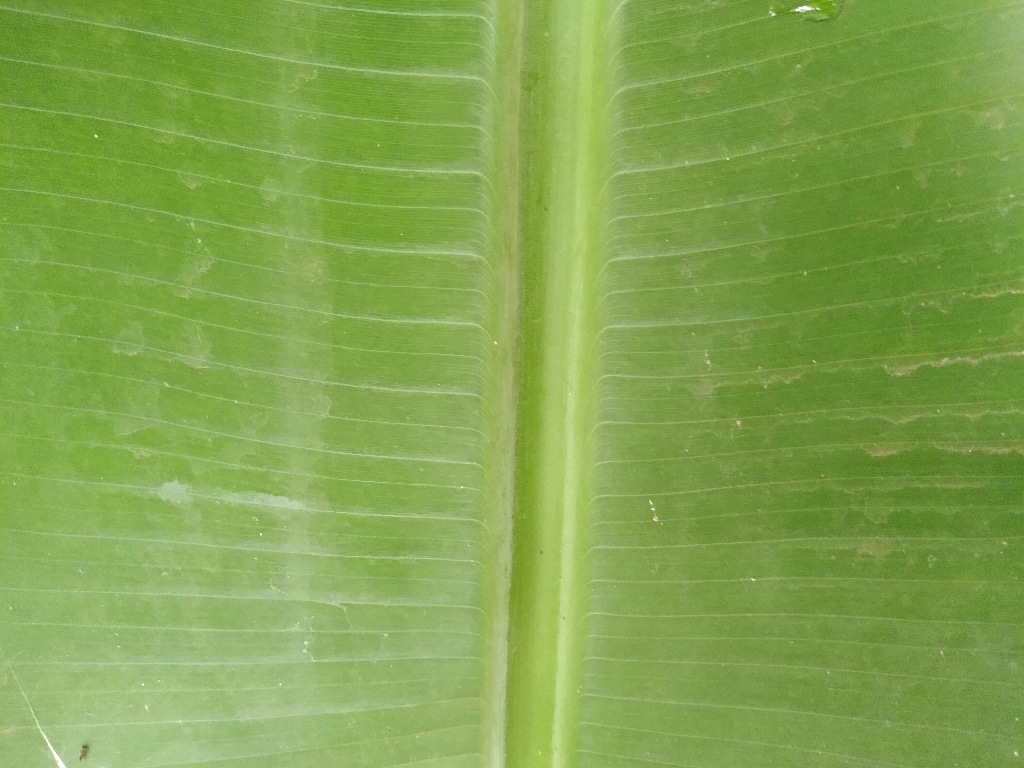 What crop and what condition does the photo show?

banana, healthy
